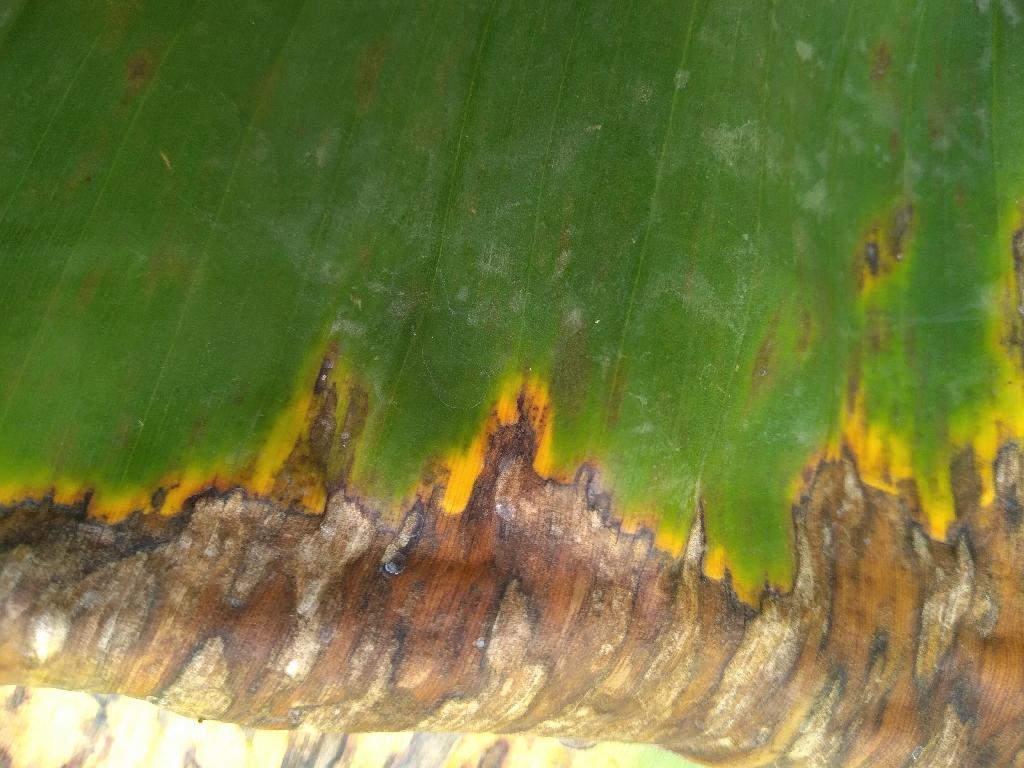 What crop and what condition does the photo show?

banana, black sigatoka
